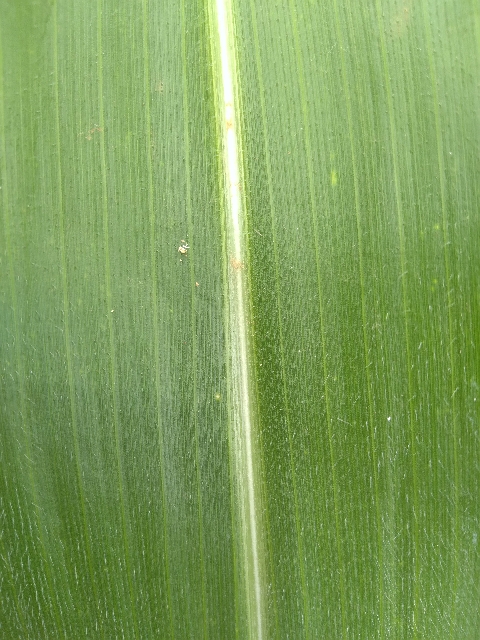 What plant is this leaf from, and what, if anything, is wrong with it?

maize, healthy
